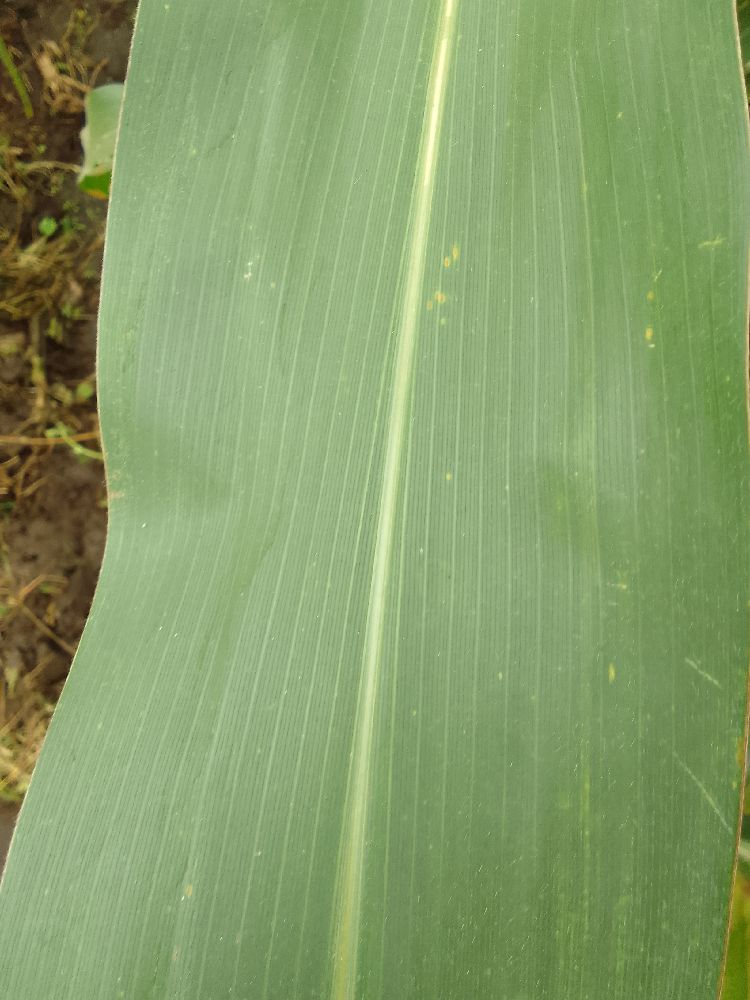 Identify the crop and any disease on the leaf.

maize, healthy
